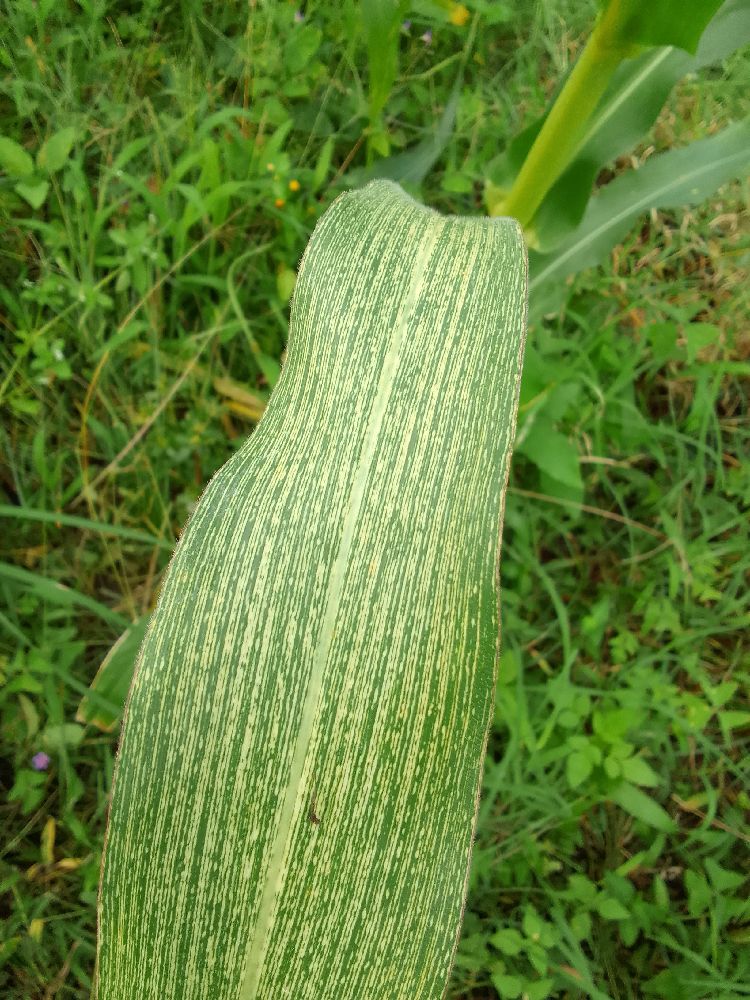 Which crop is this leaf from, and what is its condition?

maize, maize streak virus
